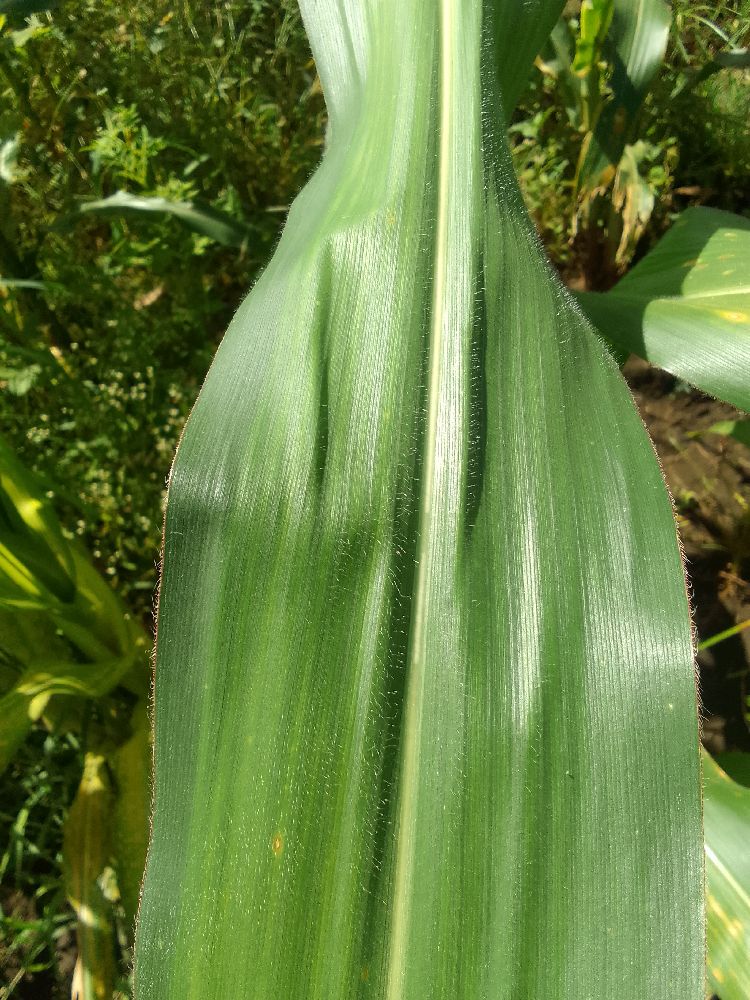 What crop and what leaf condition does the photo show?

maize, healthy
